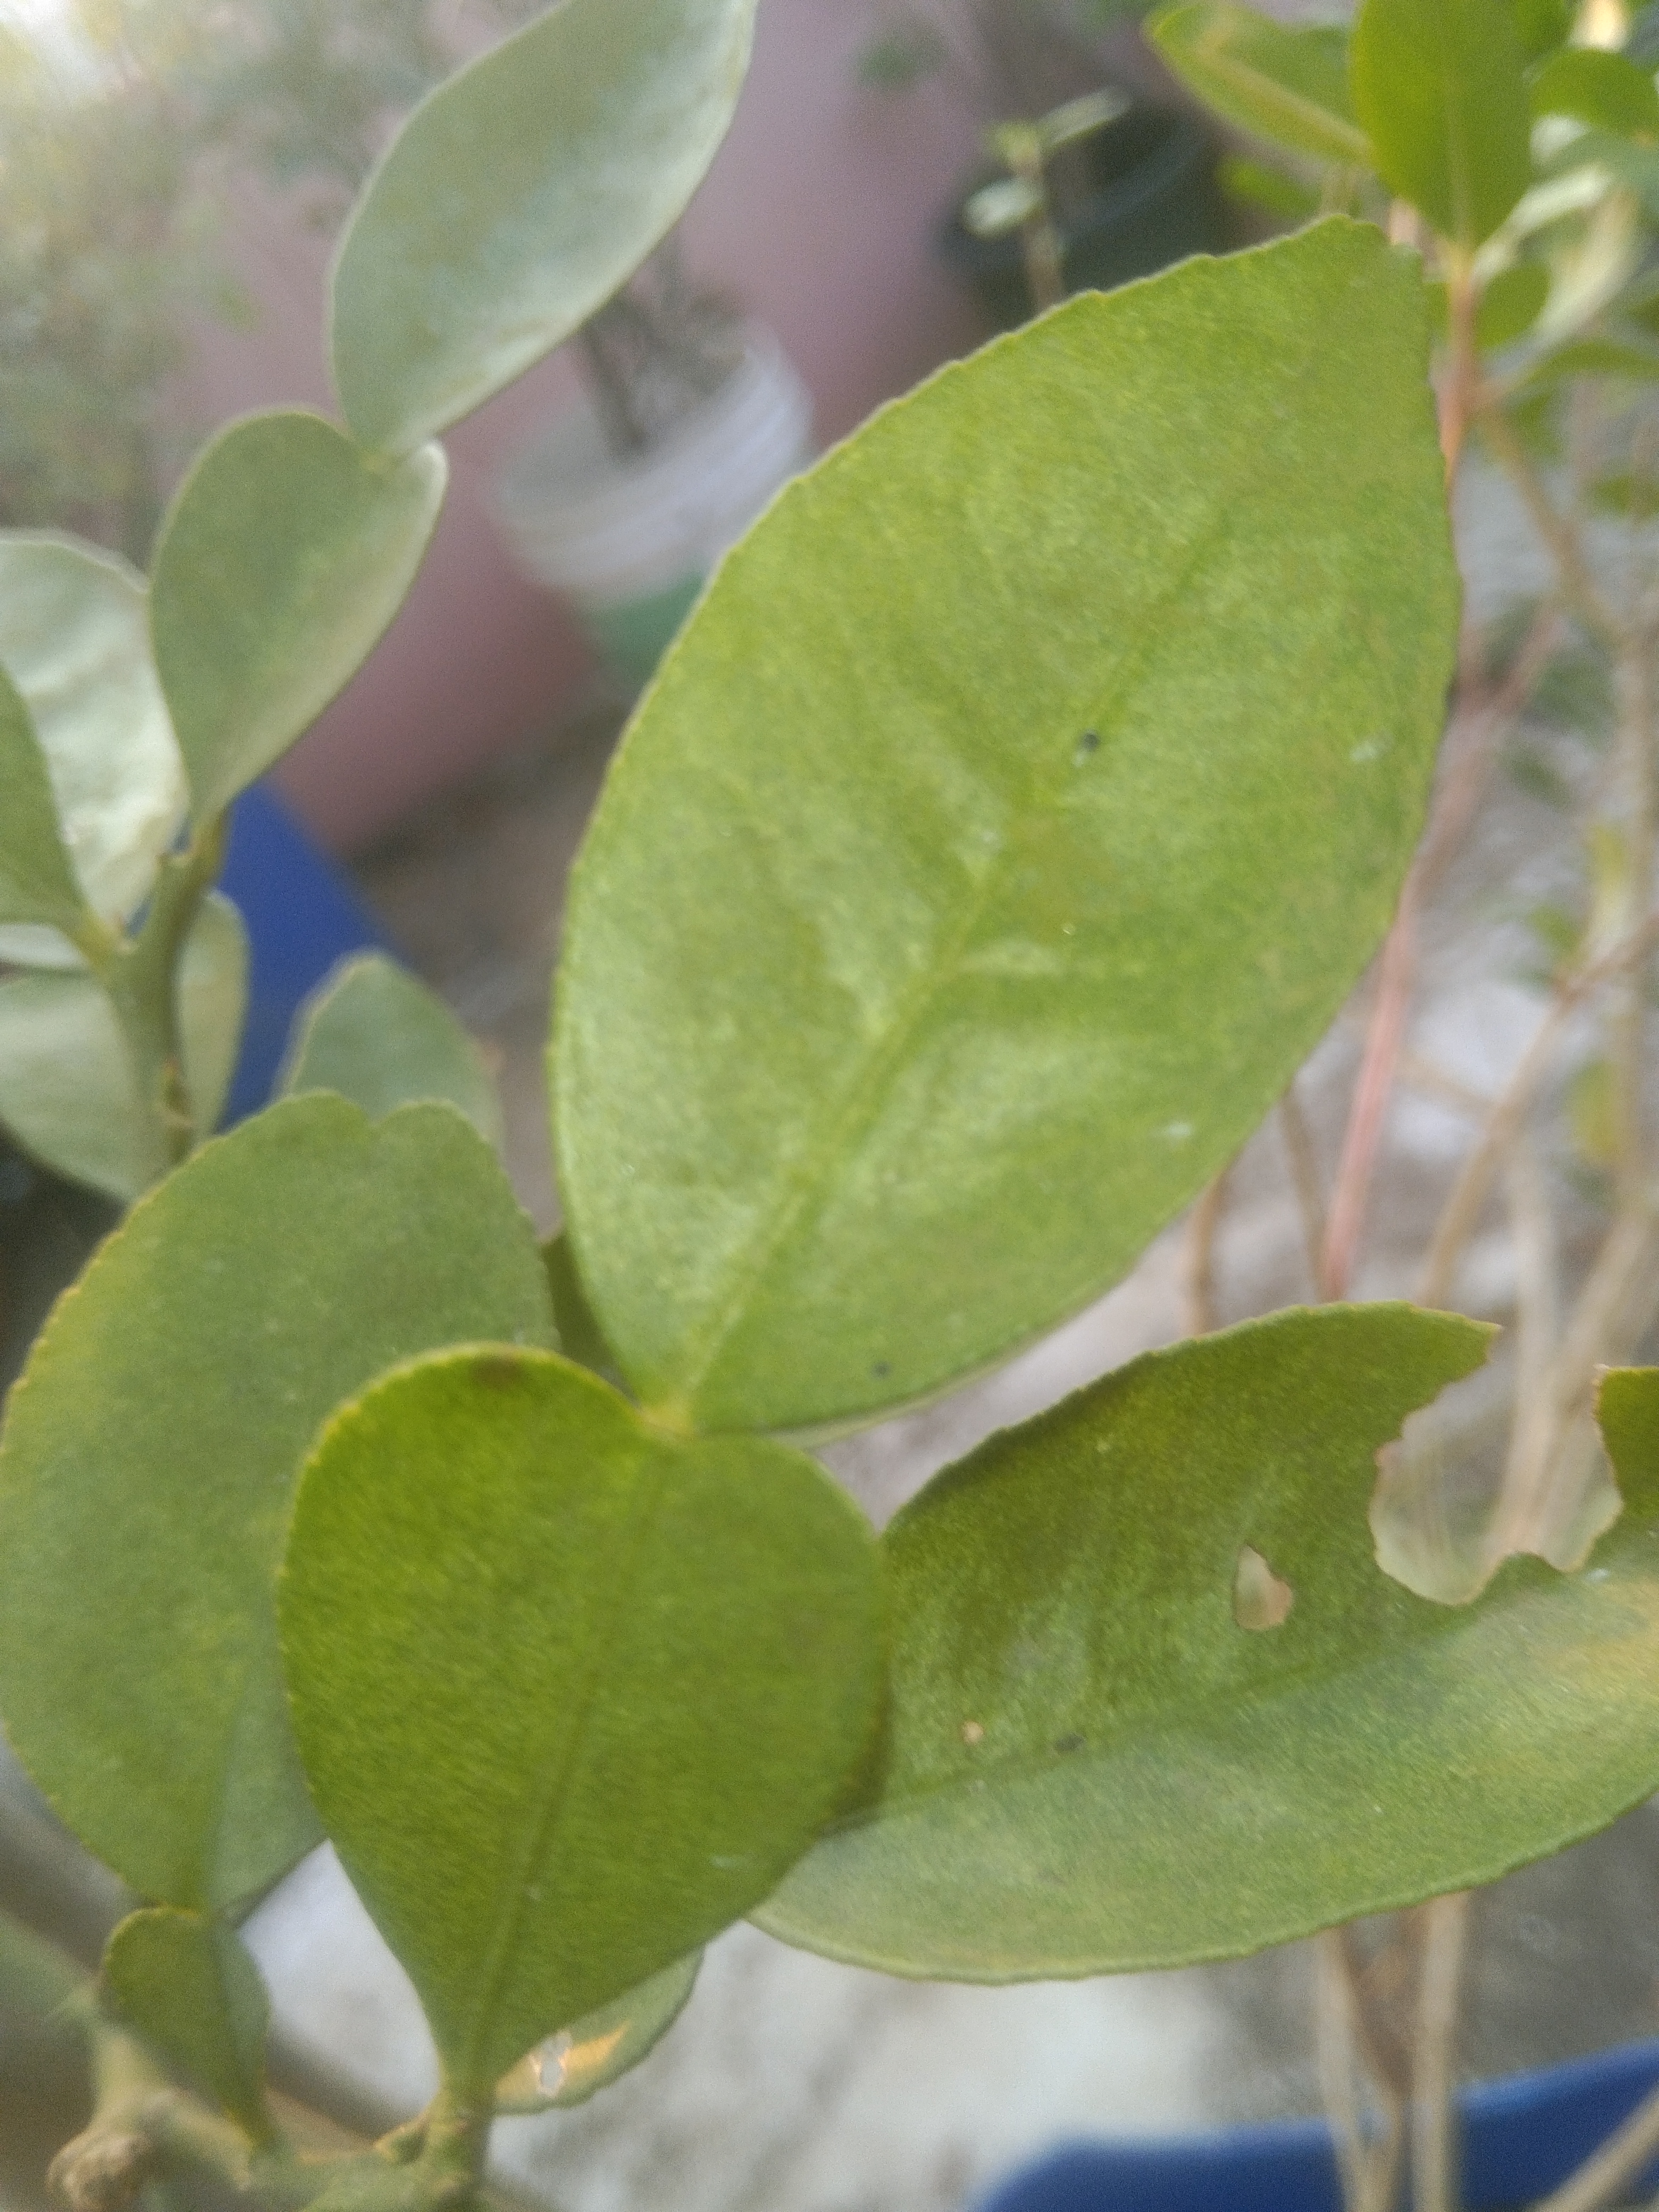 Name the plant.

lemon
